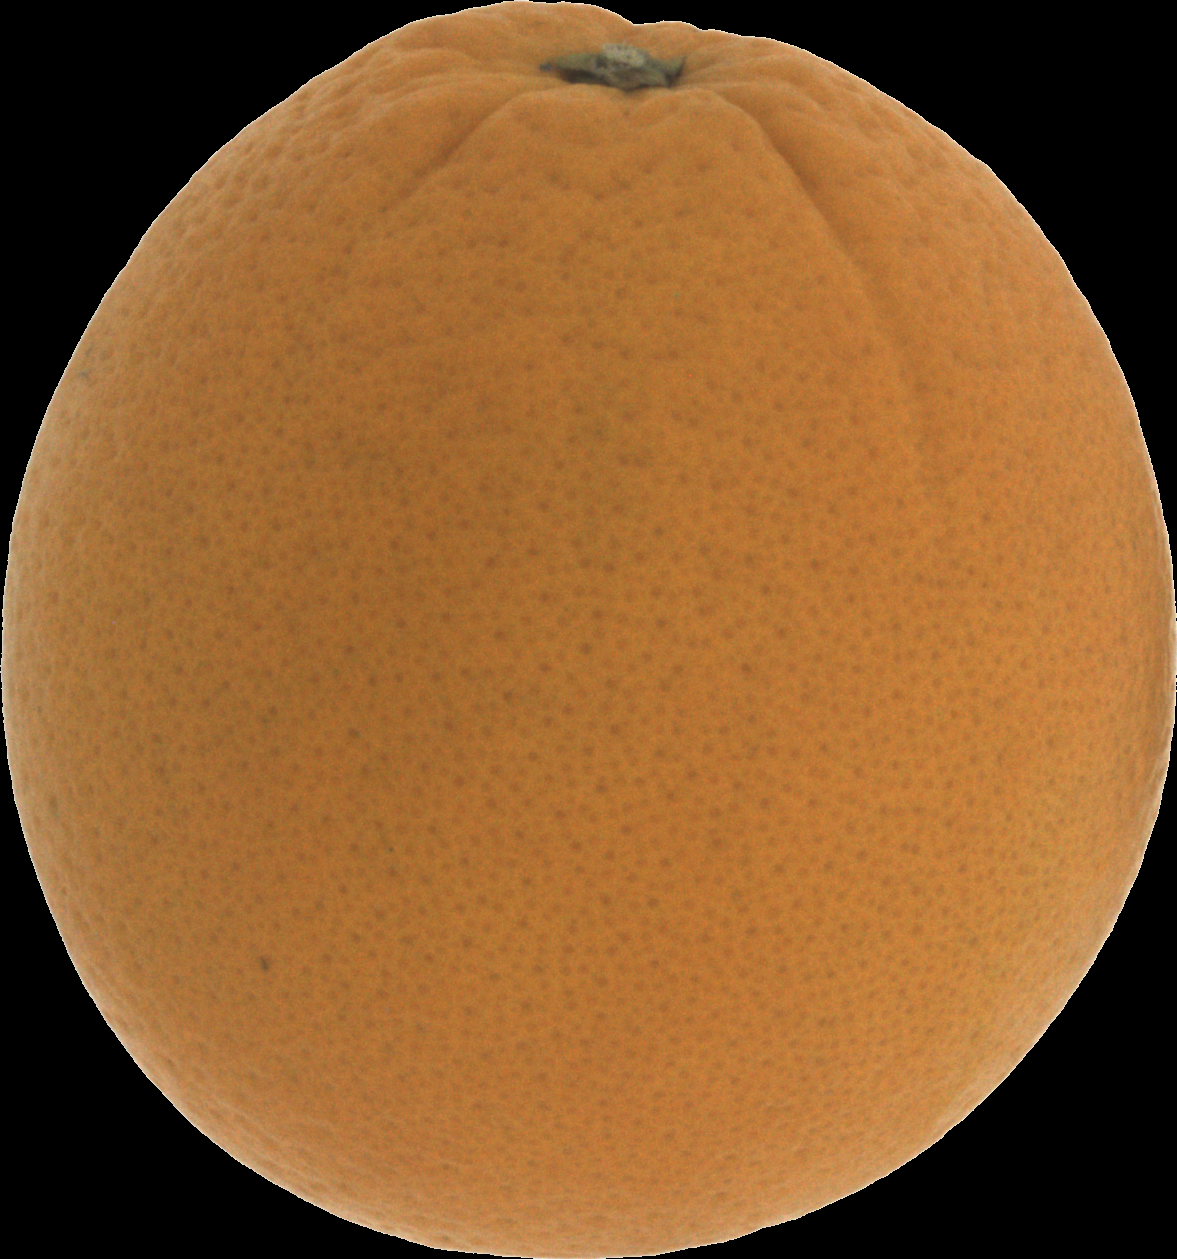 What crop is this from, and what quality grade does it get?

orange, good
